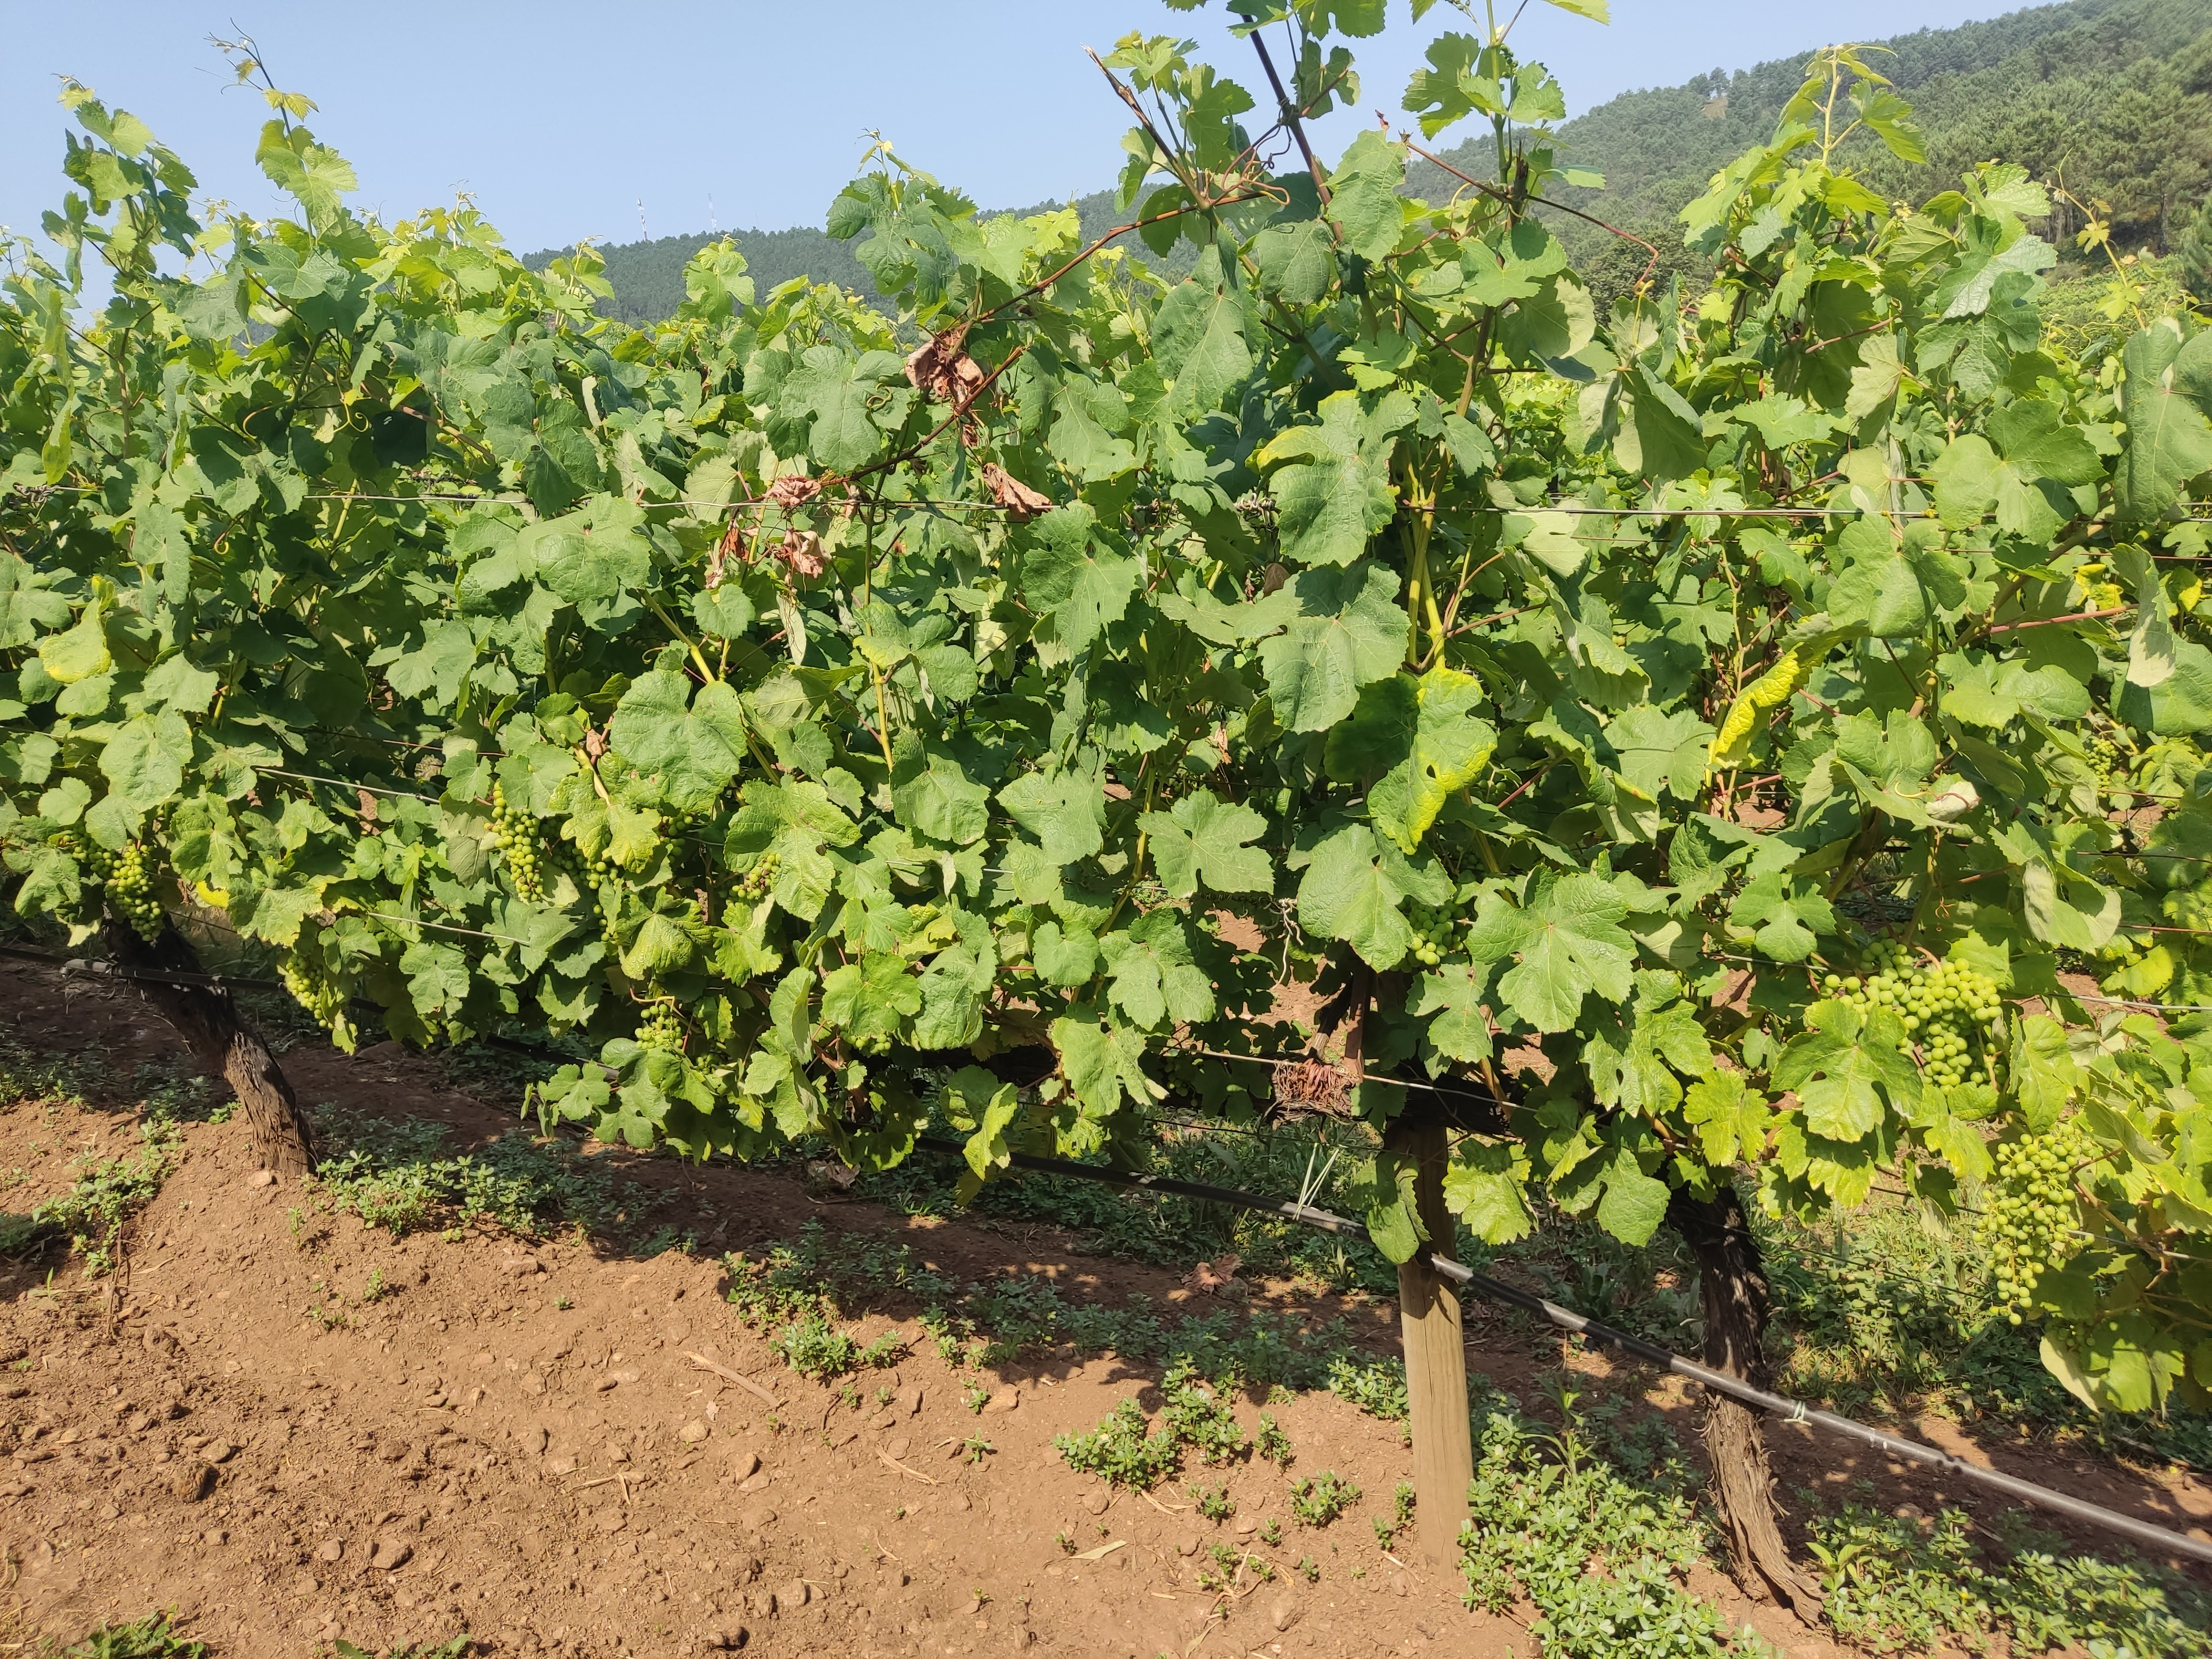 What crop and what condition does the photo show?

grapevine, not affected by esca disease
